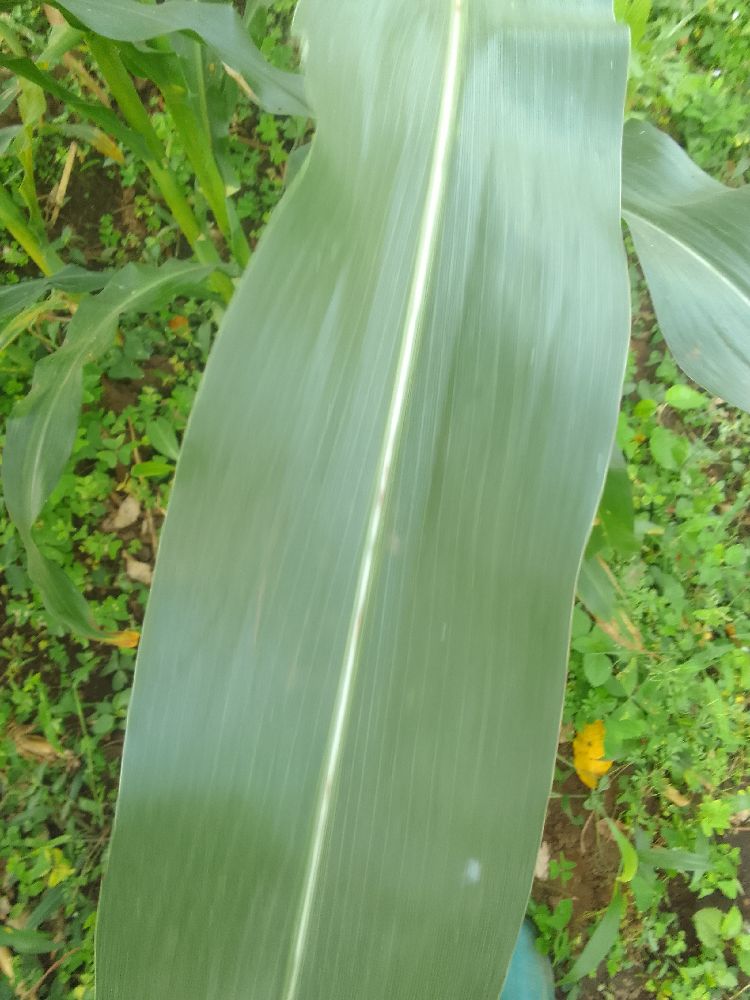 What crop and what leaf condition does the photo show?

maize, healthy
